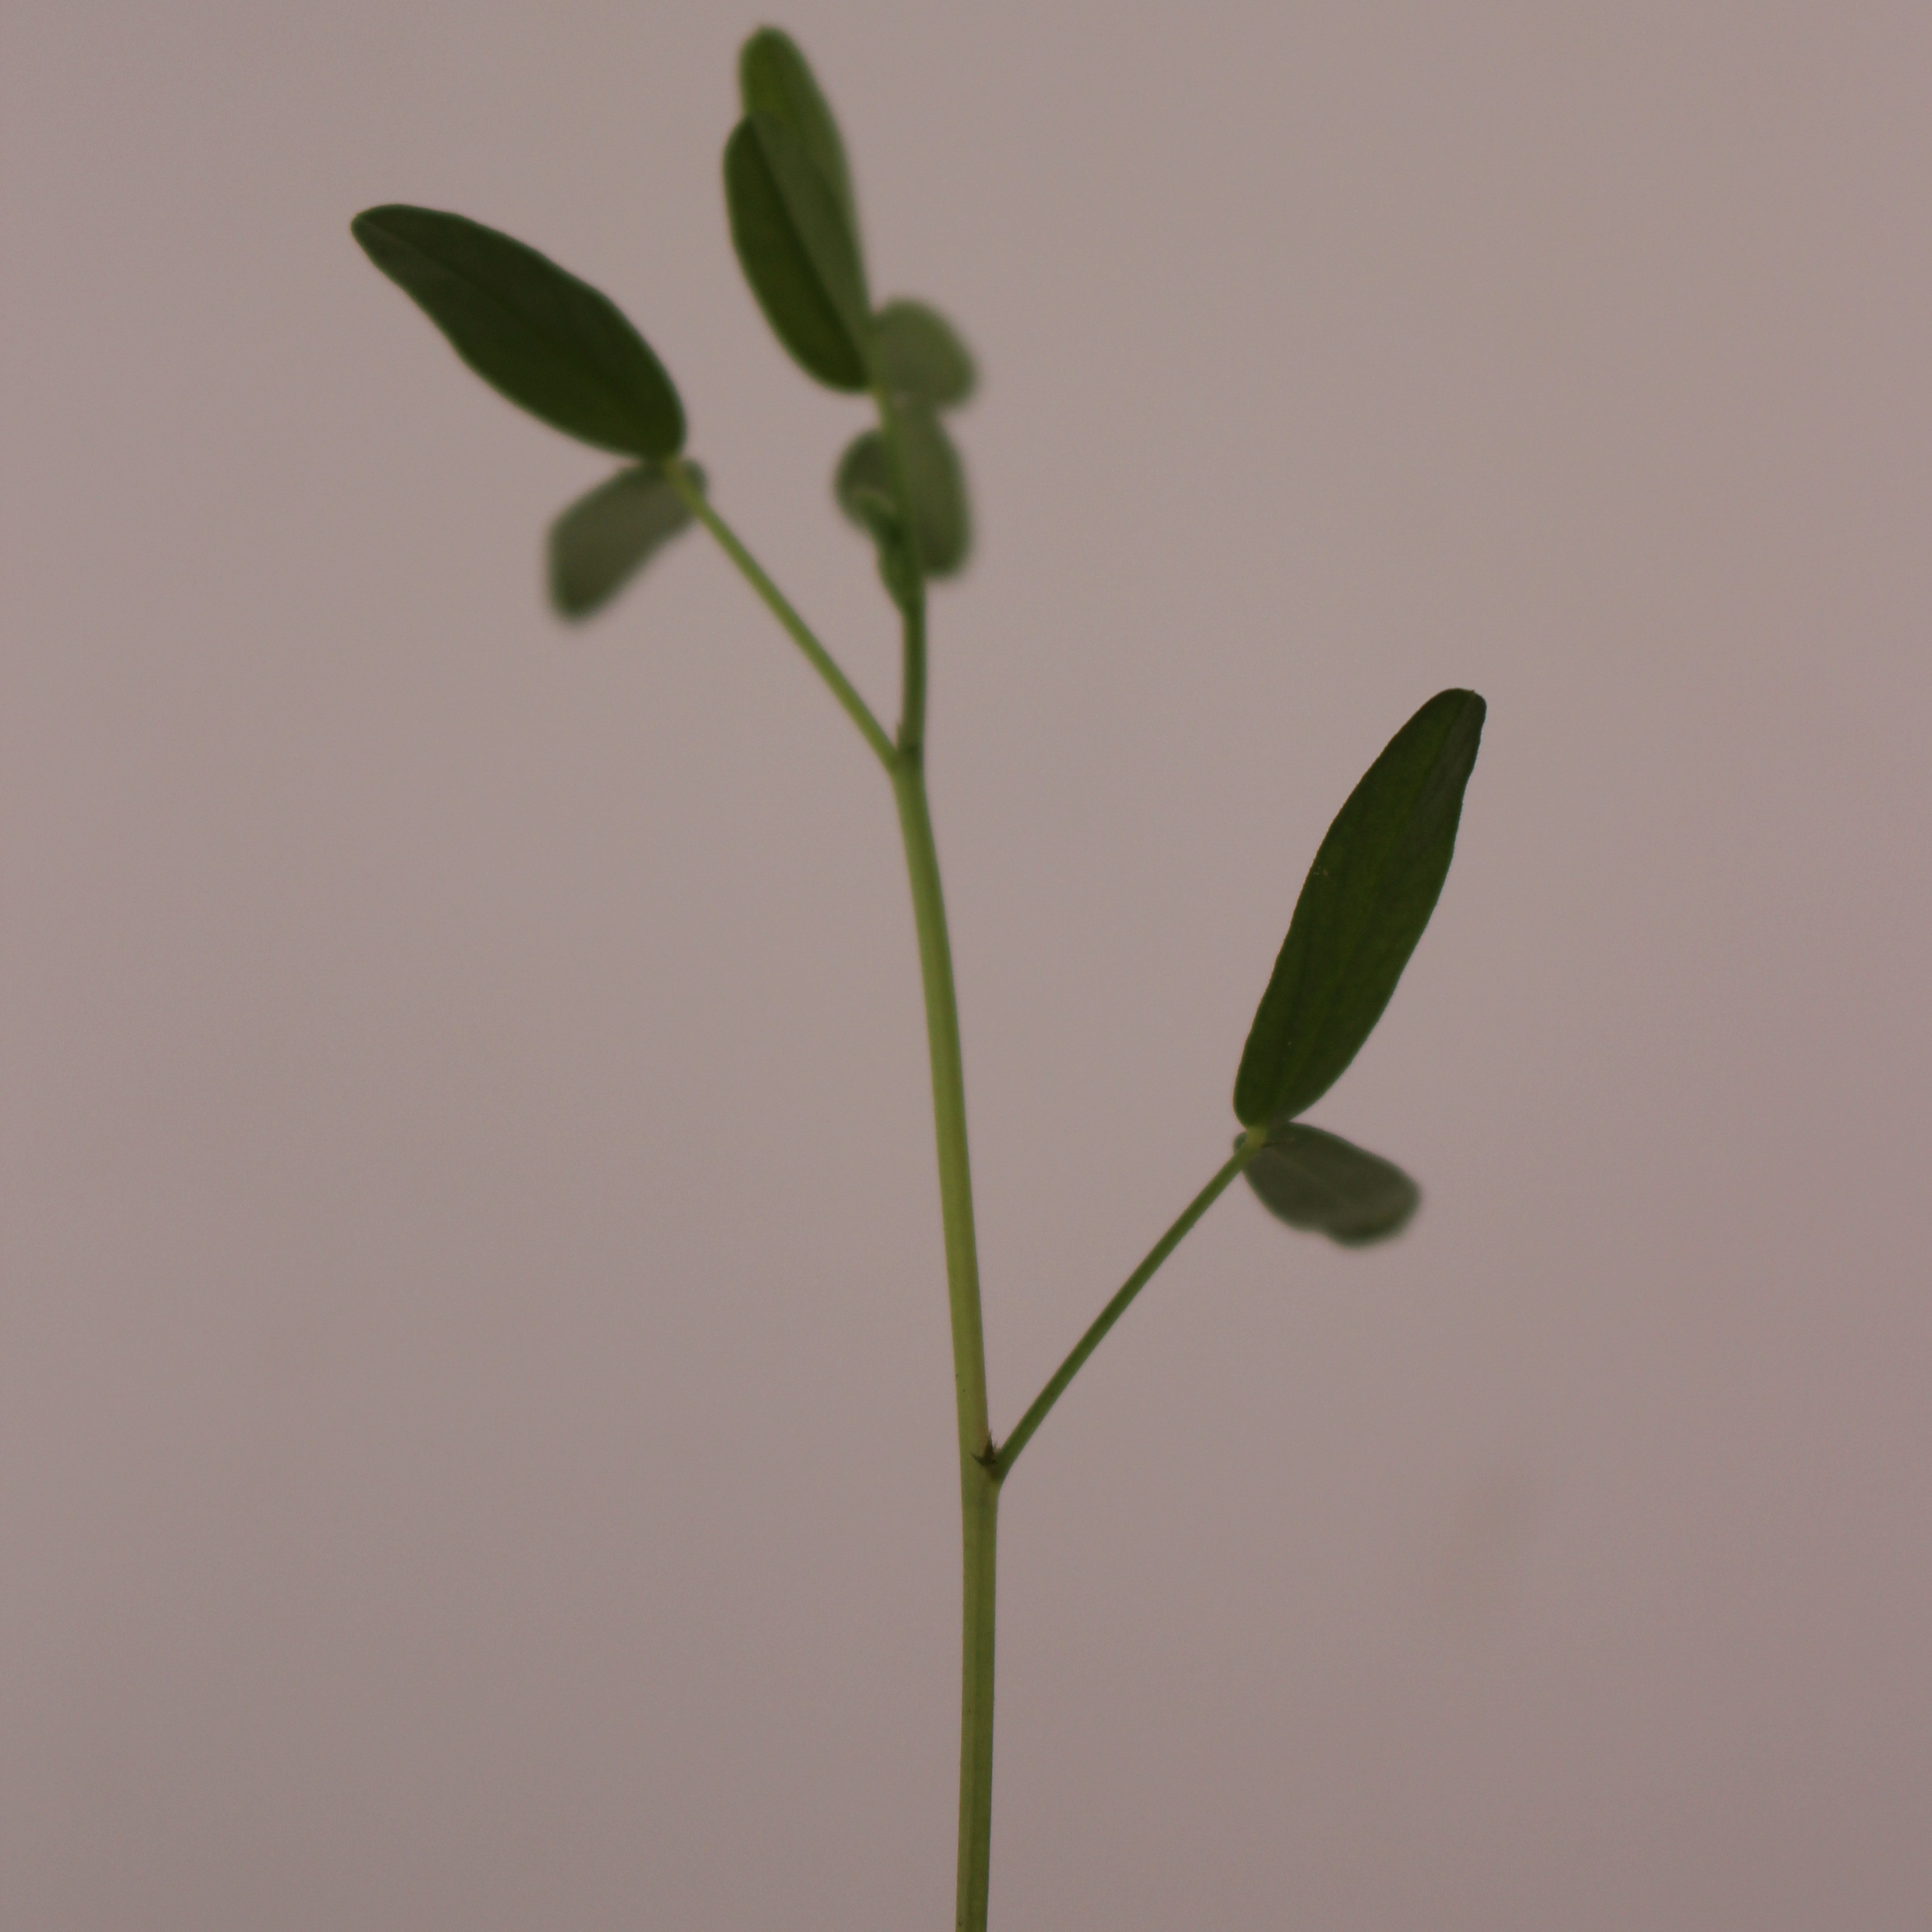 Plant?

Vicia sativa
